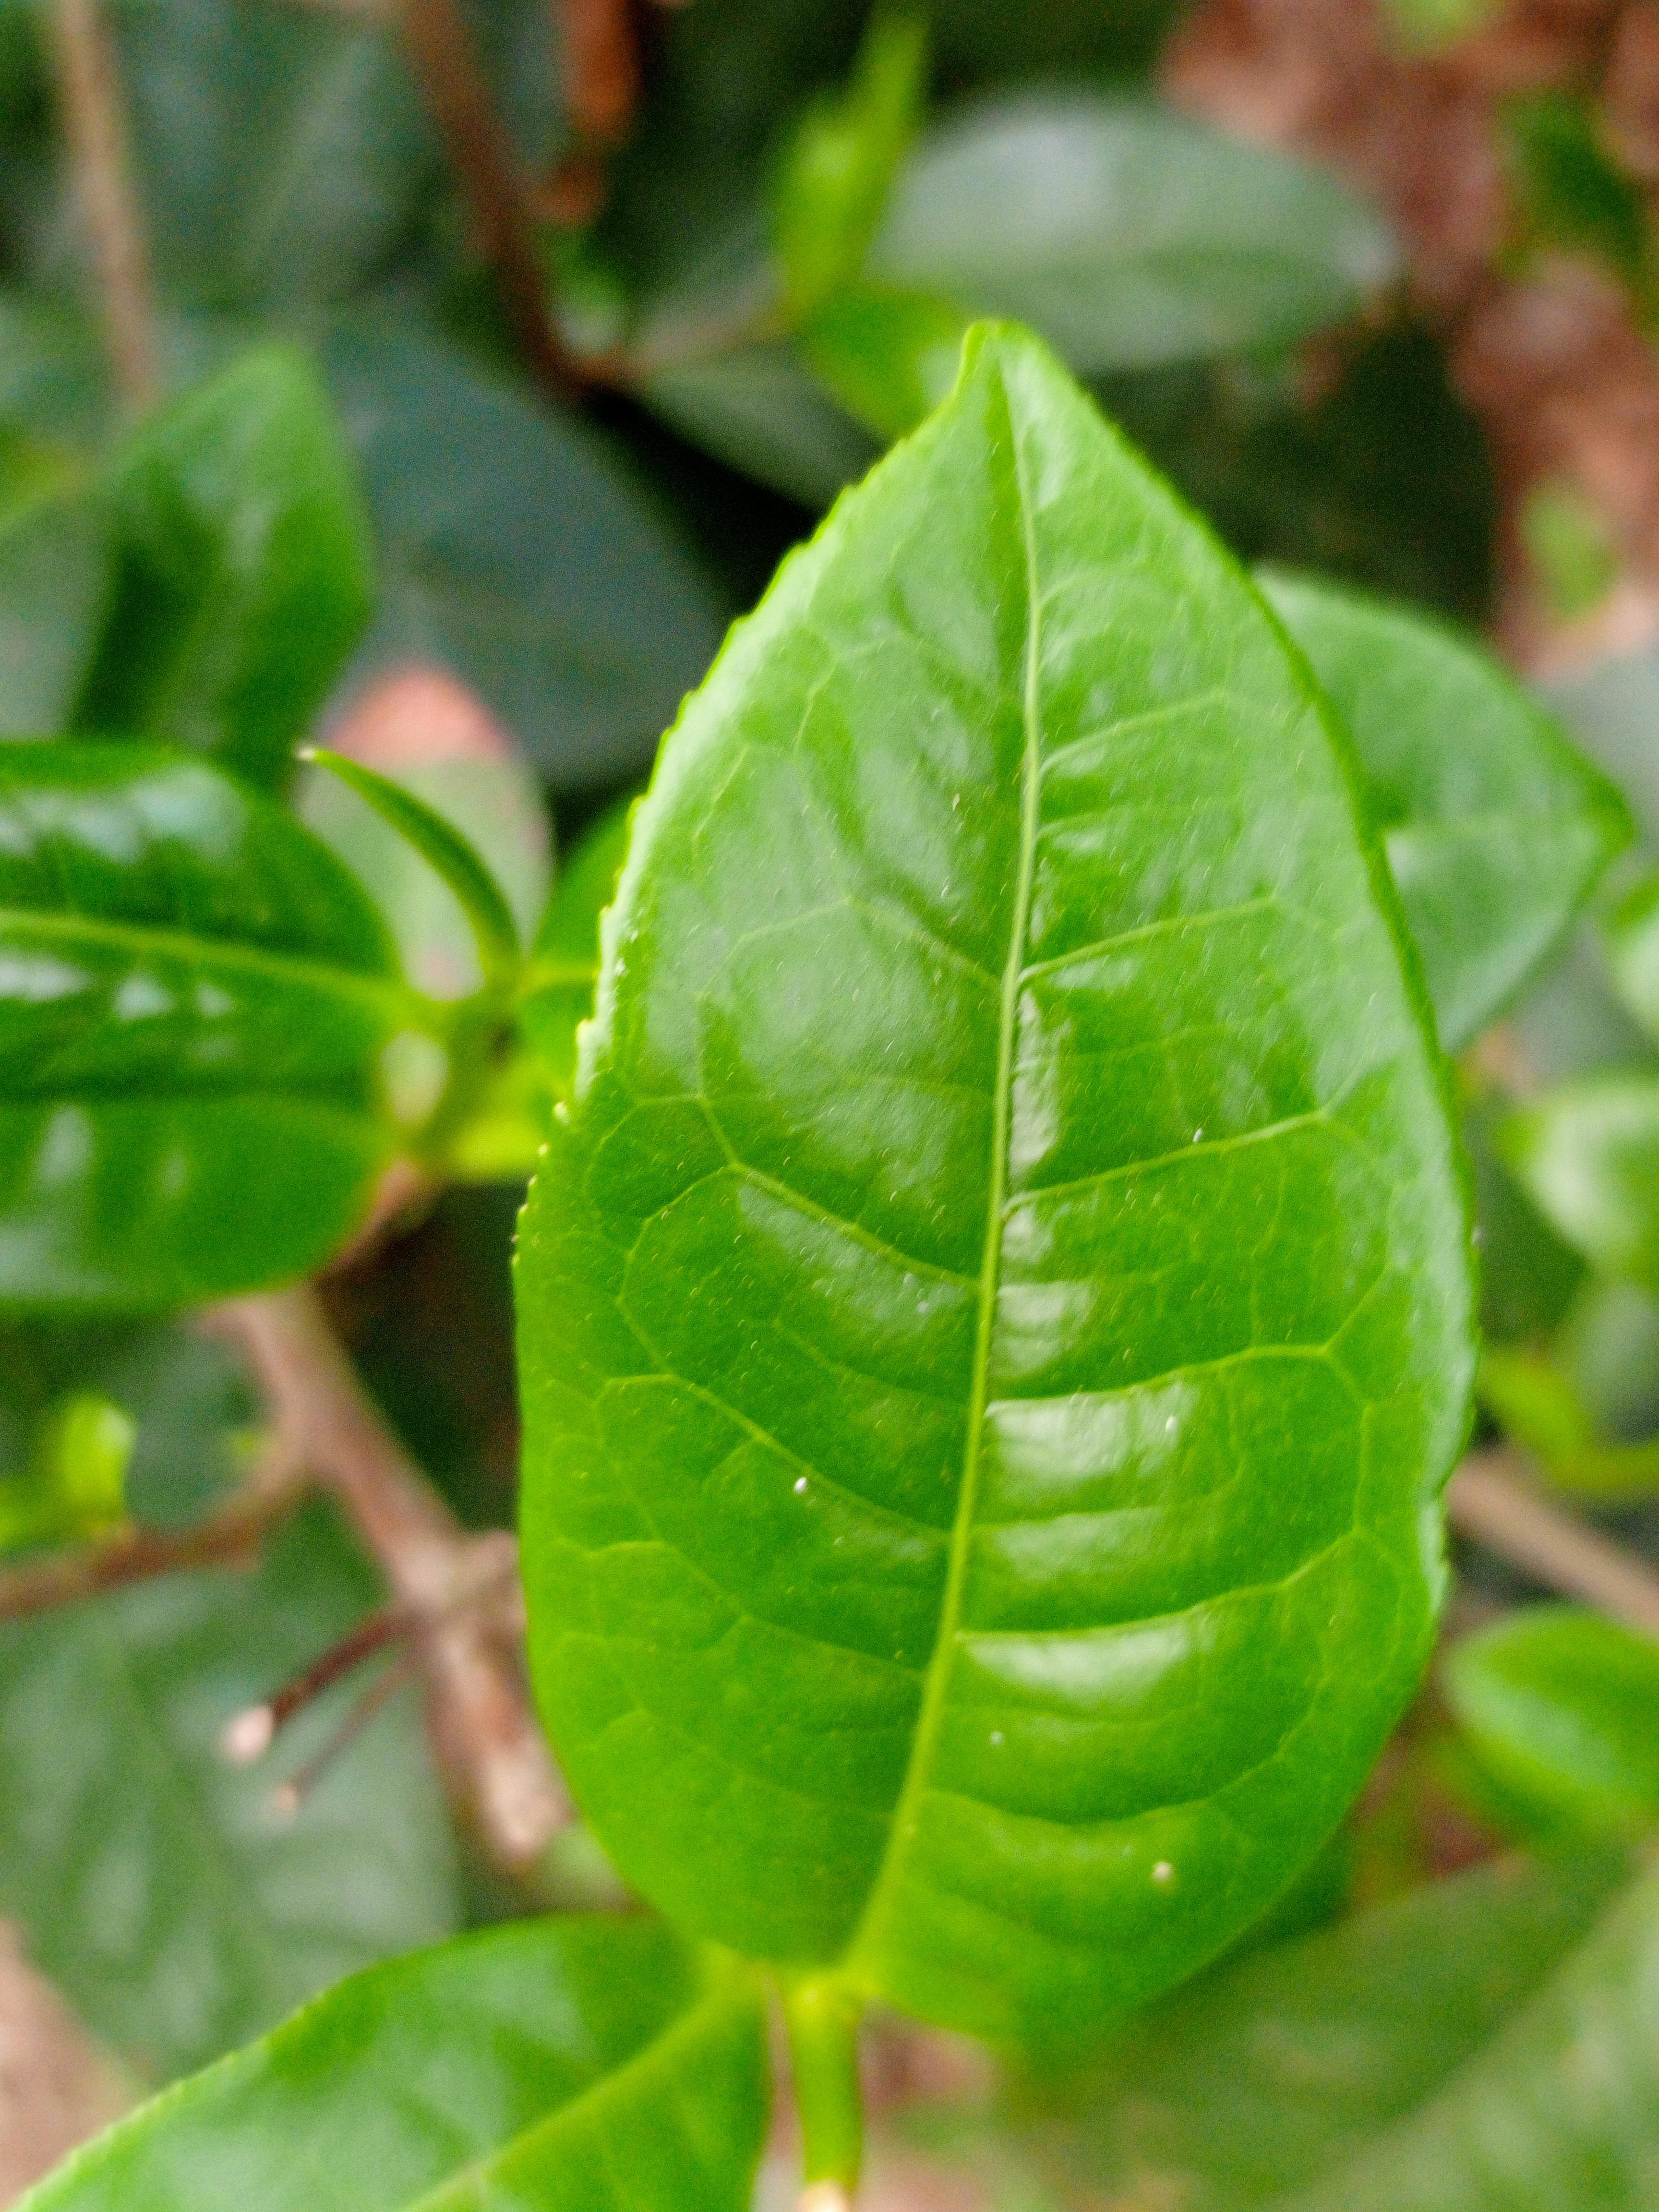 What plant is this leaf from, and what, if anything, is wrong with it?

tea, healthy leaf
